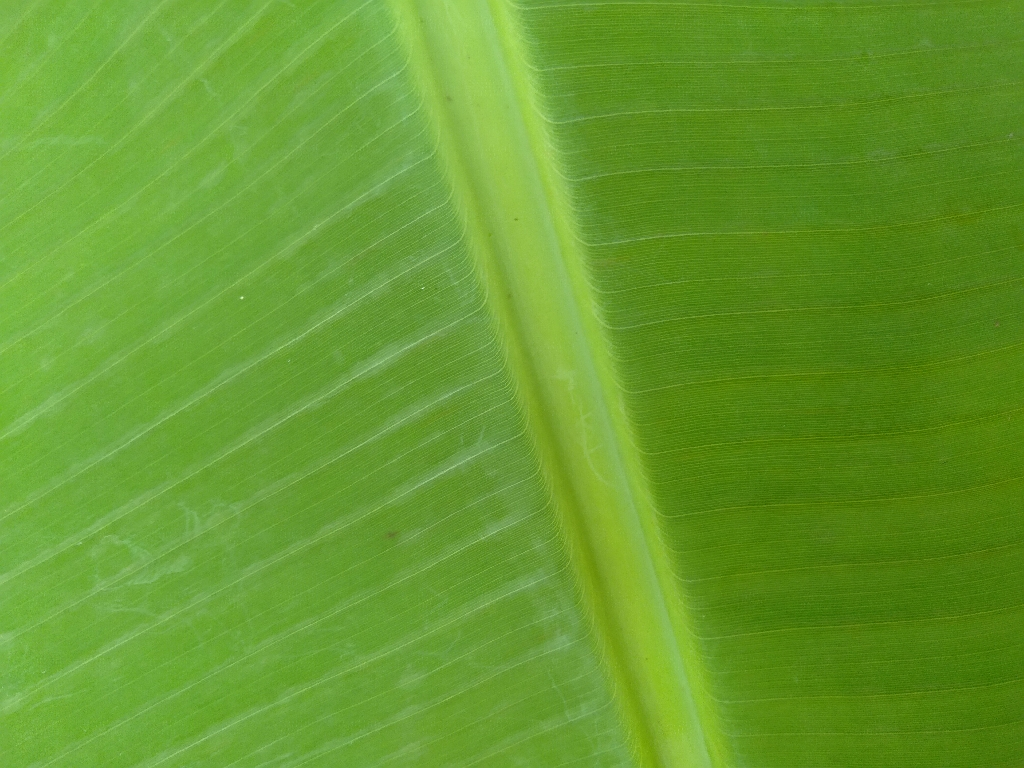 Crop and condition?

banana, healthy
